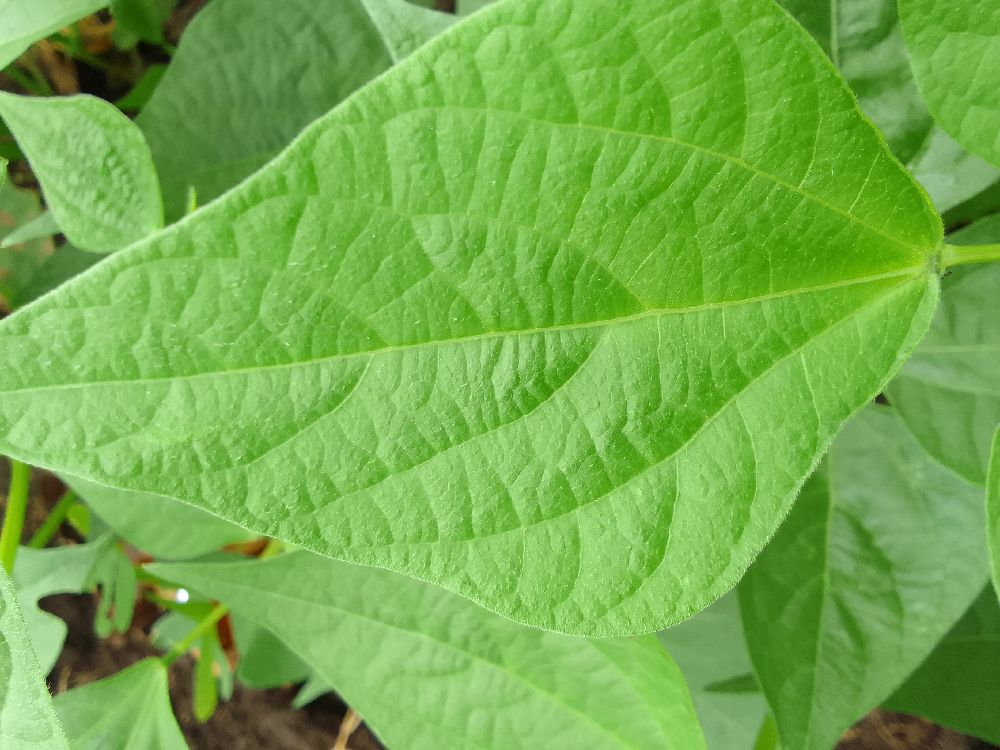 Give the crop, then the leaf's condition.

common bean, healthy
